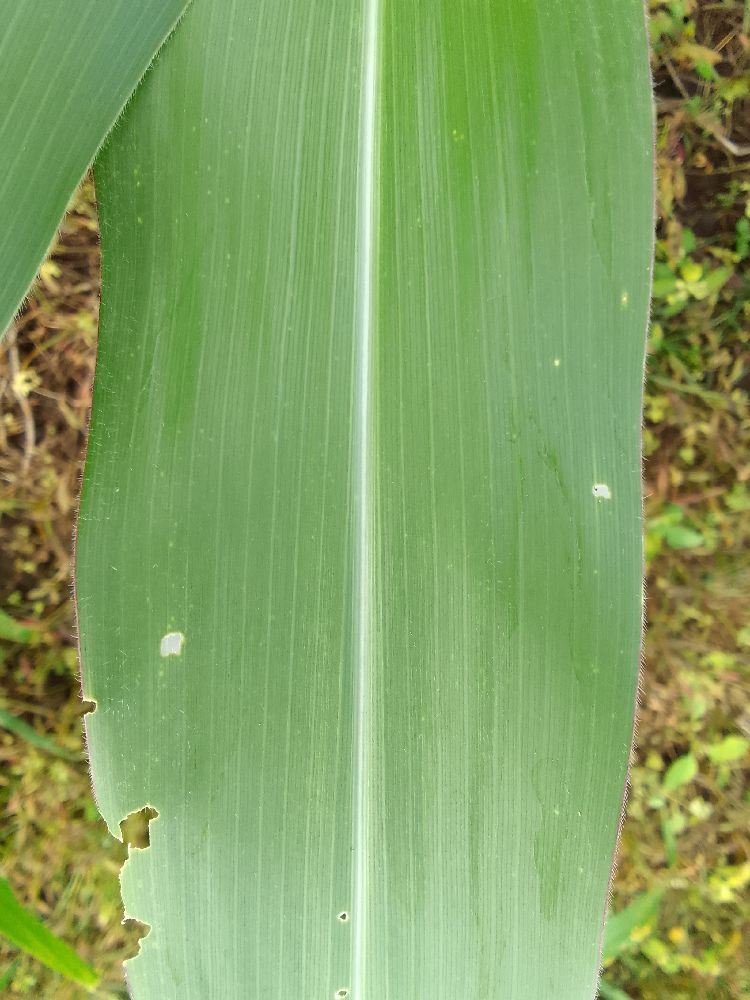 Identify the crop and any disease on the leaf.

maize, healthy
